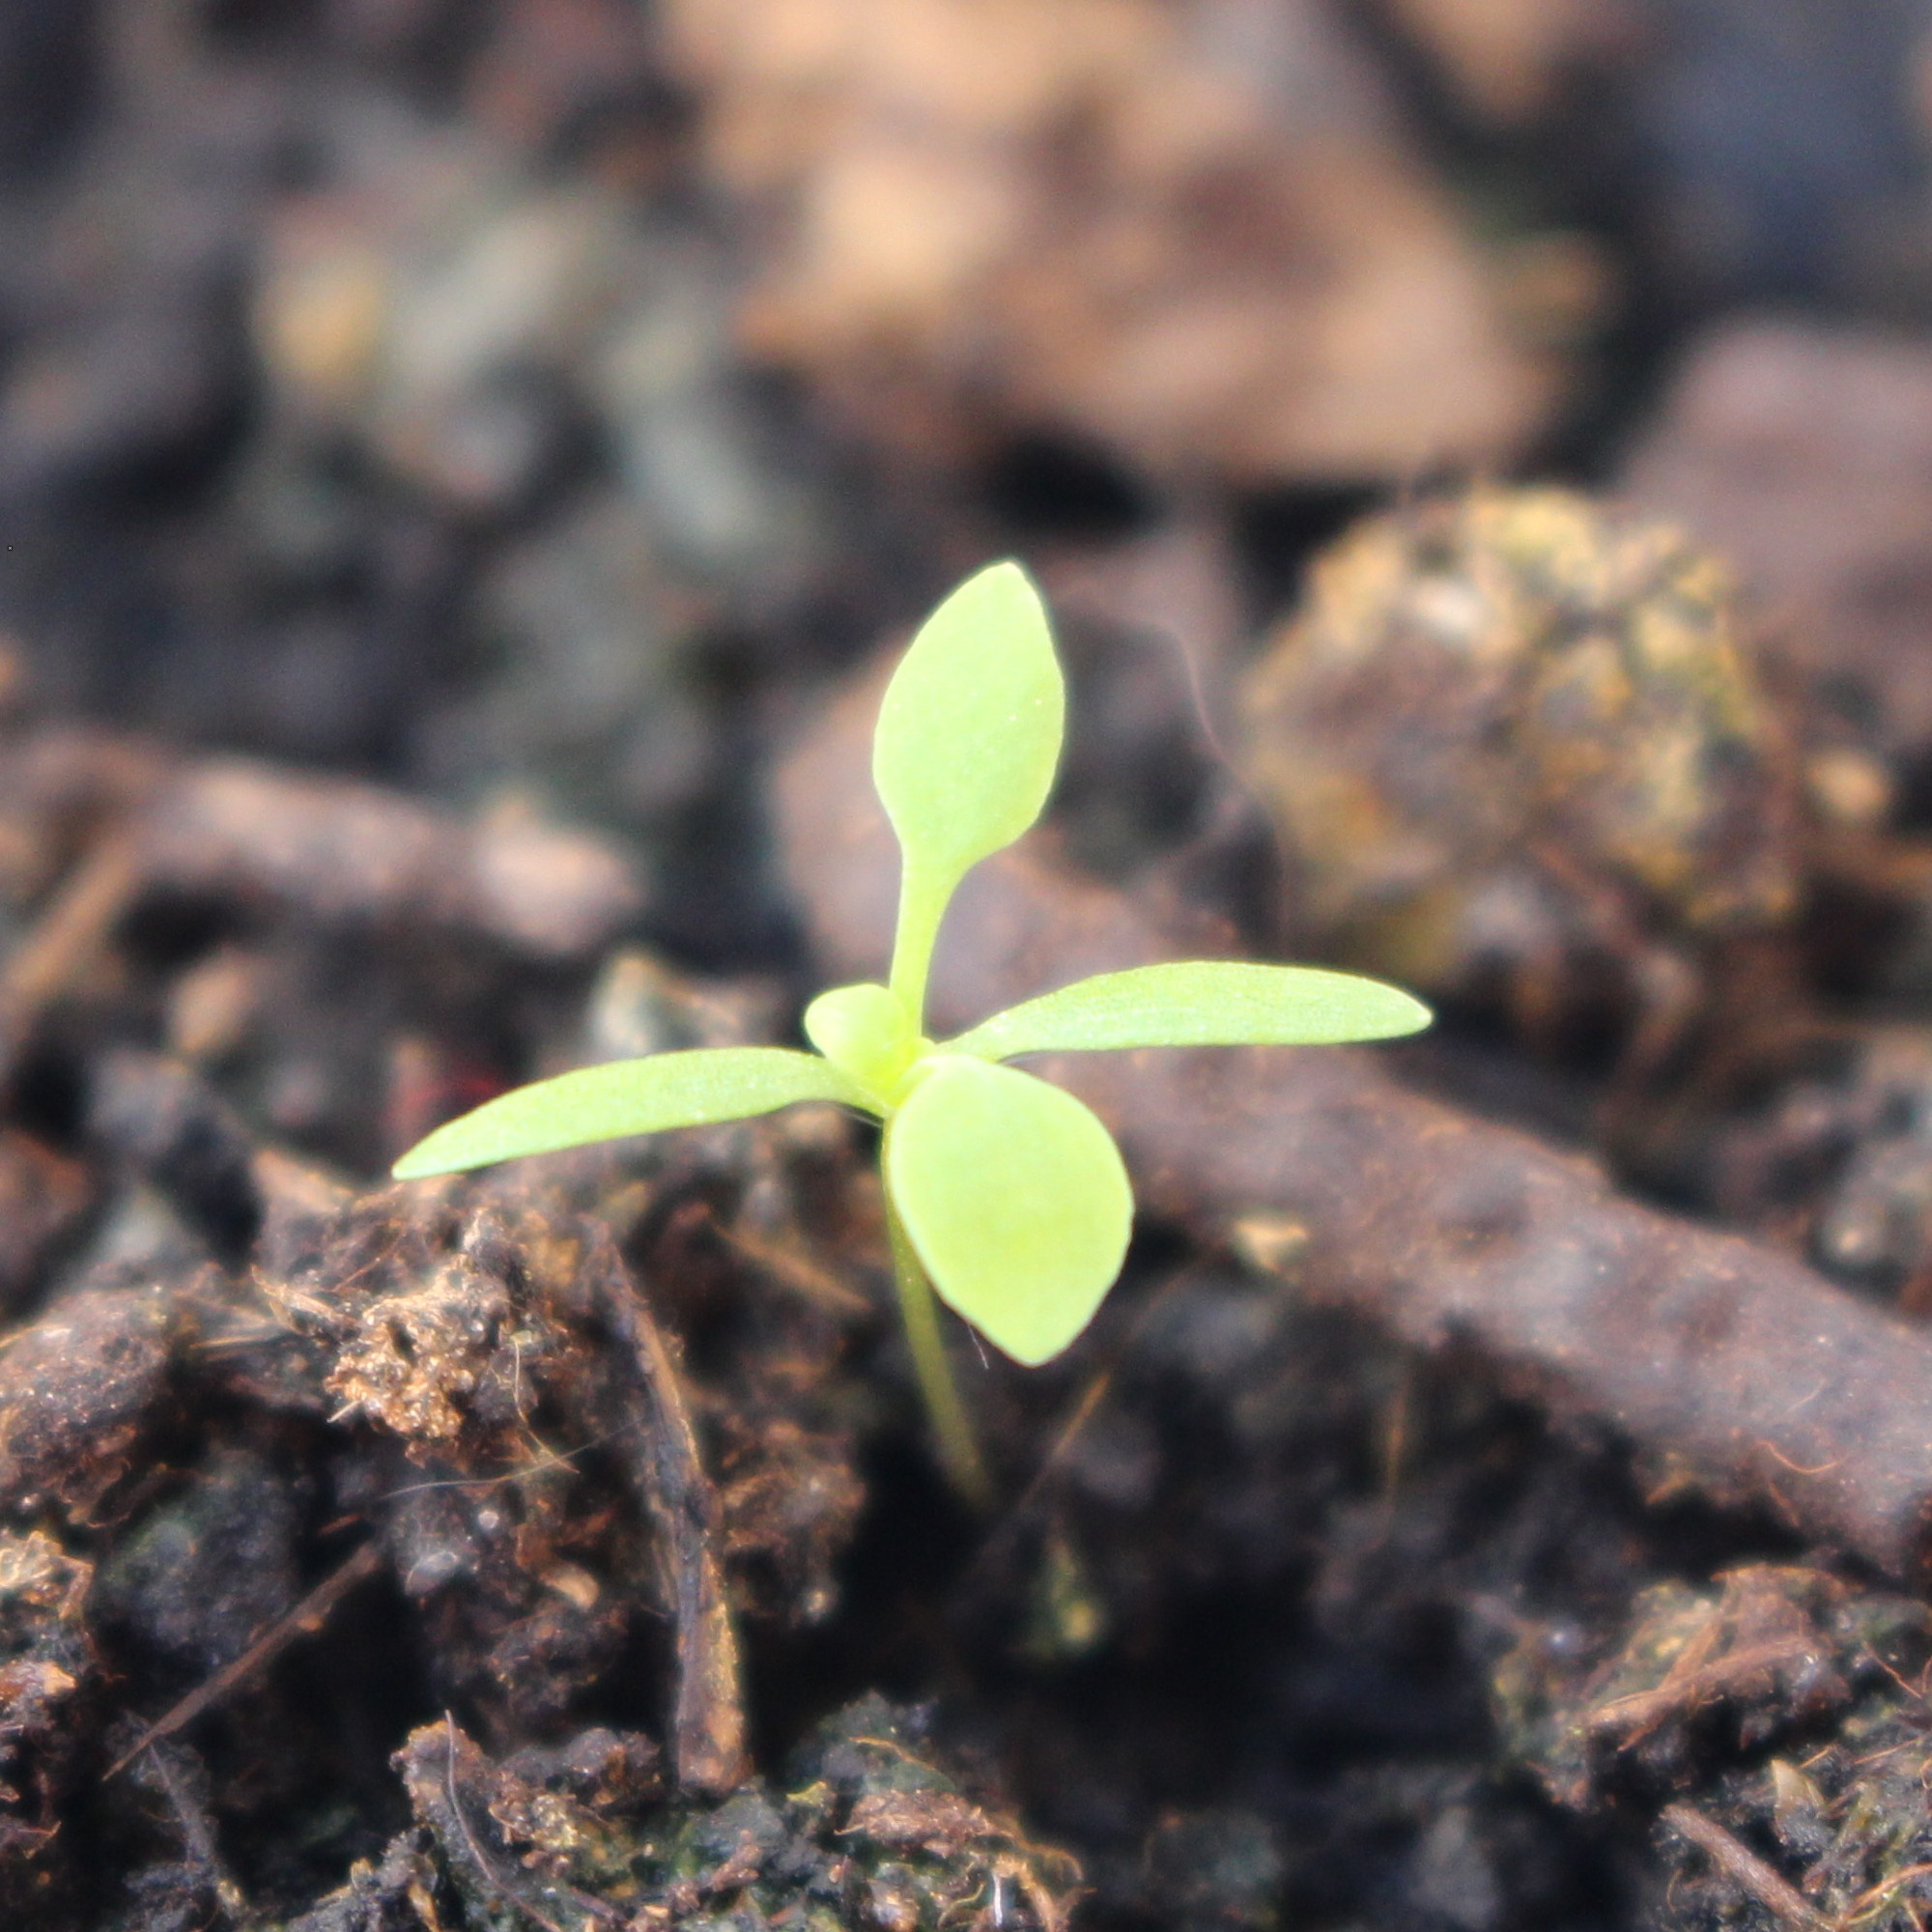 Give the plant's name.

Papaver rhoeas
